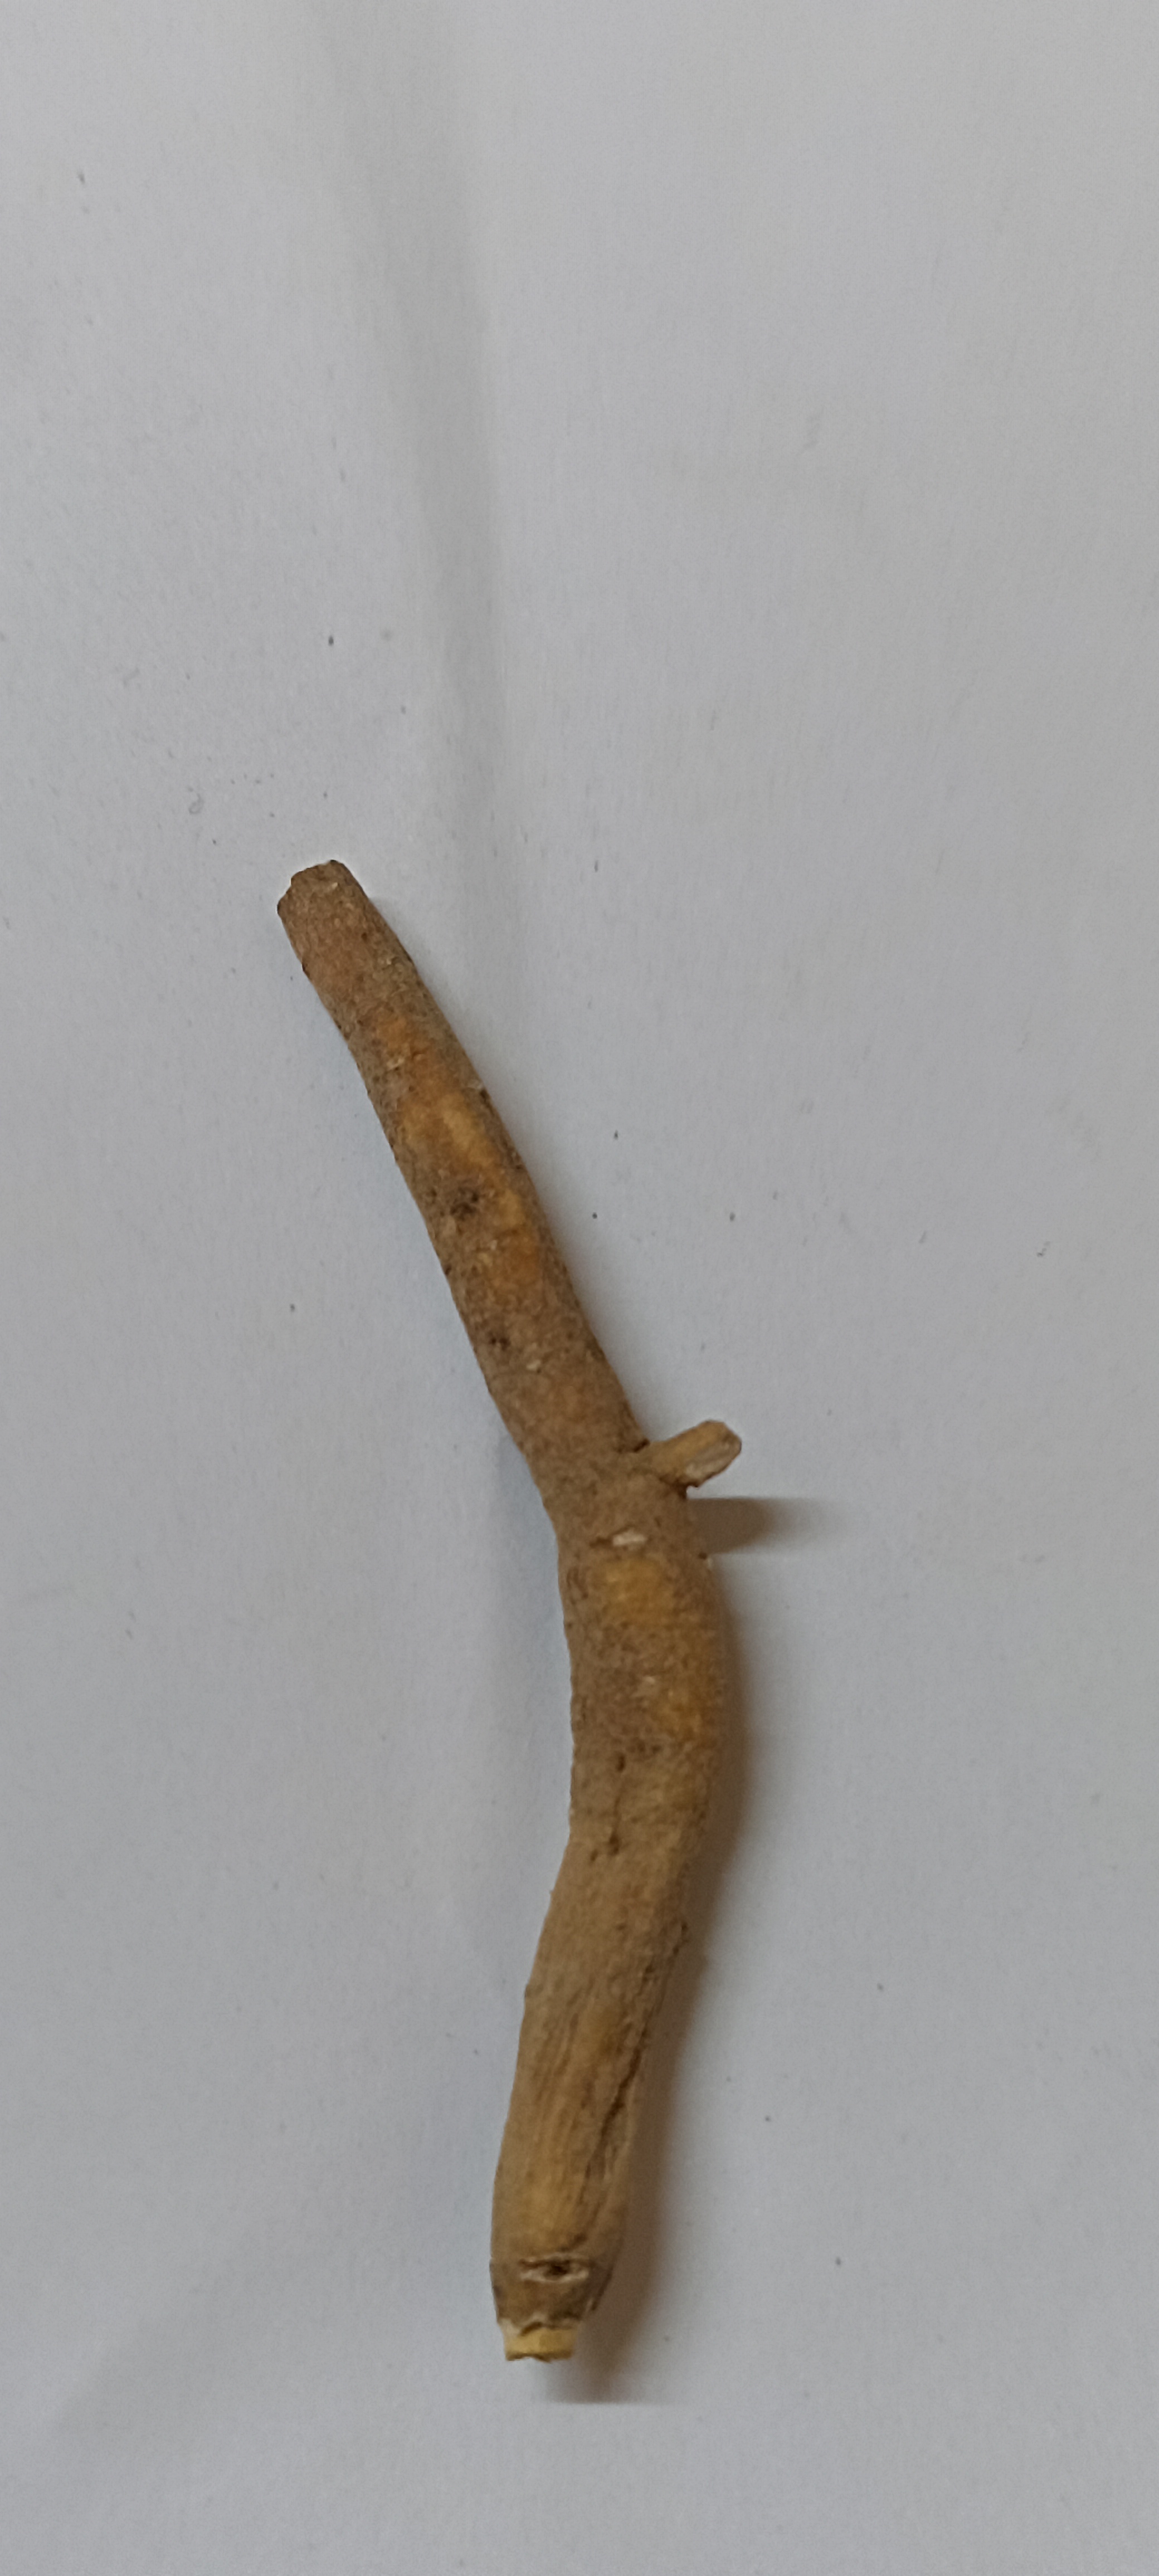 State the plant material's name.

ashwagandha
